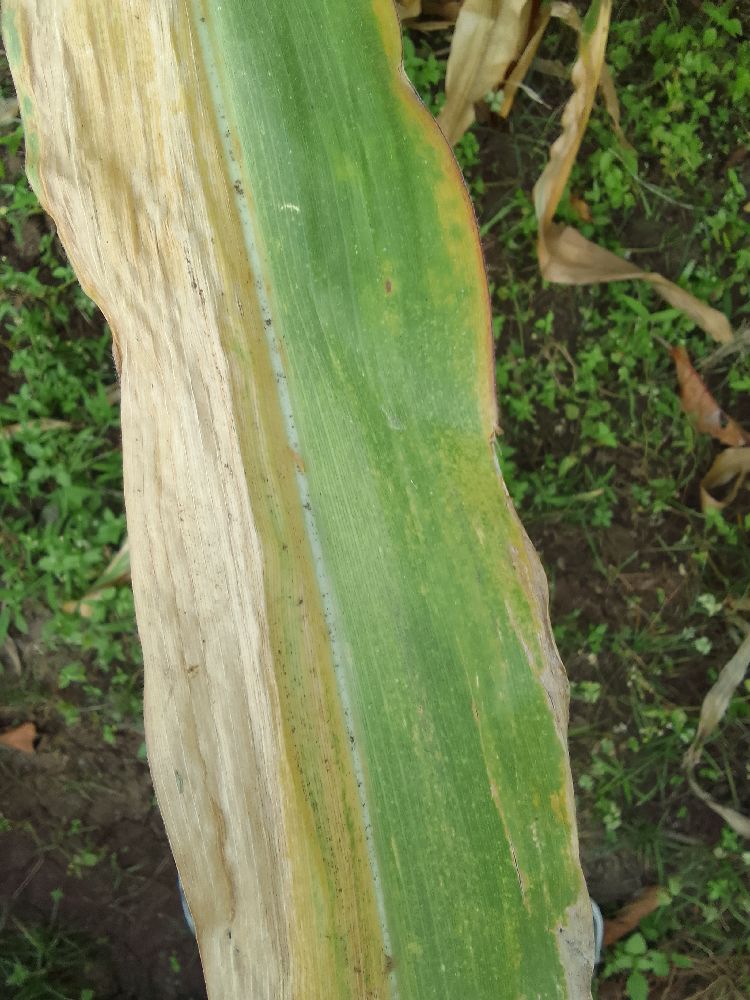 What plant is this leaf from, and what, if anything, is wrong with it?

maize, maize lethal necrosis
